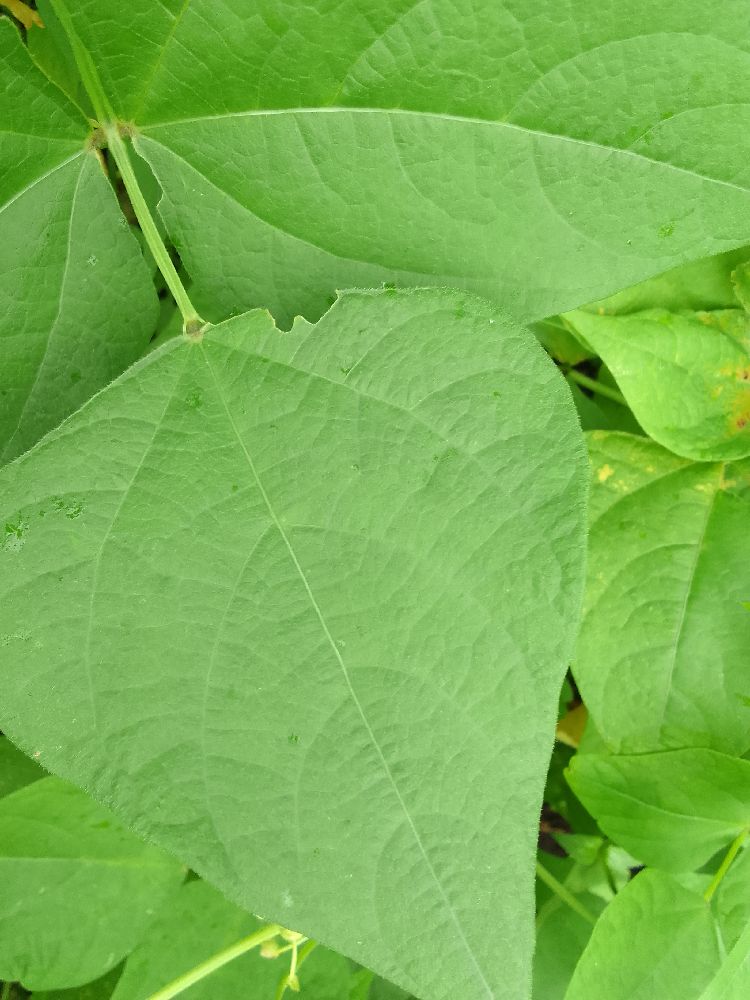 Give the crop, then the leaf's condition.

common bean, healthy
